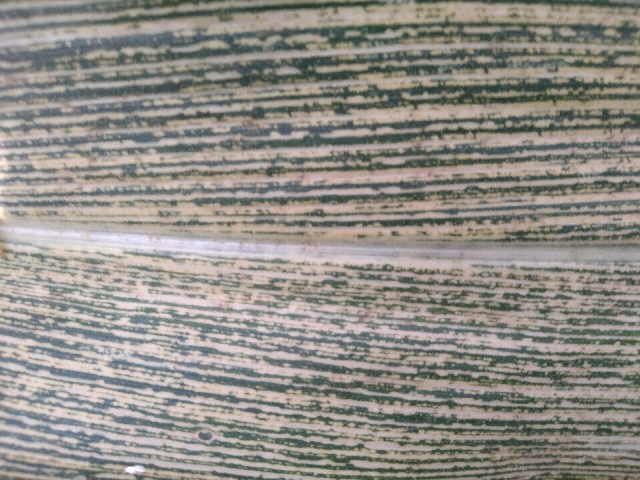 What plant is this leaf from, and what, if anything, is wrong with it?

maize, maize streak virus
